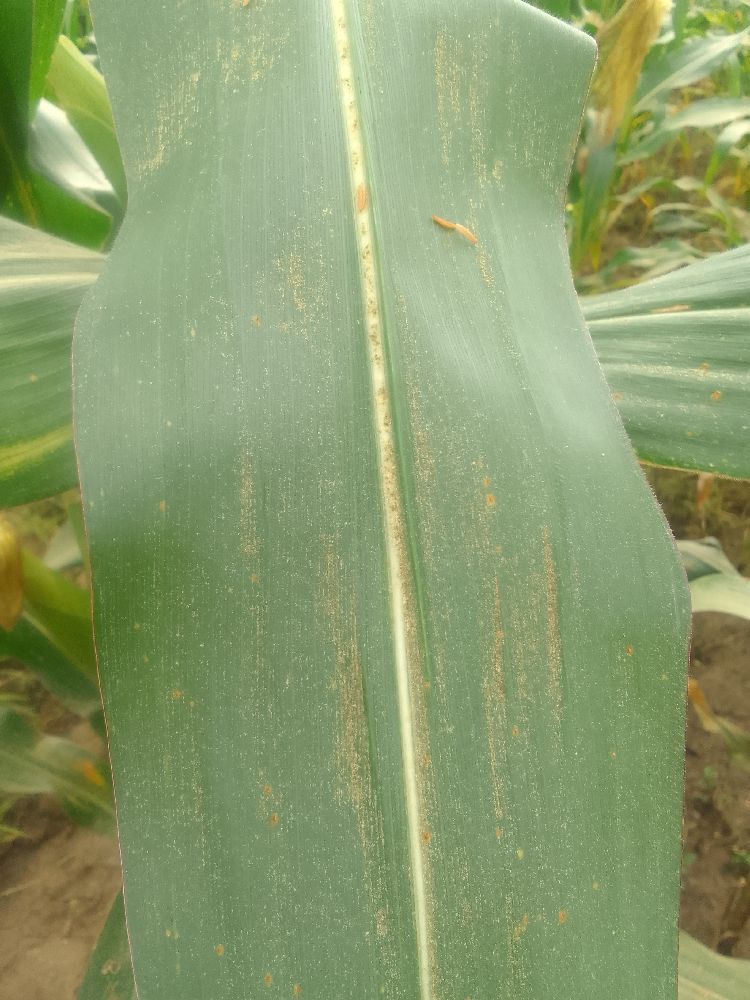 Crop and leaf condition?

maize, healthy
